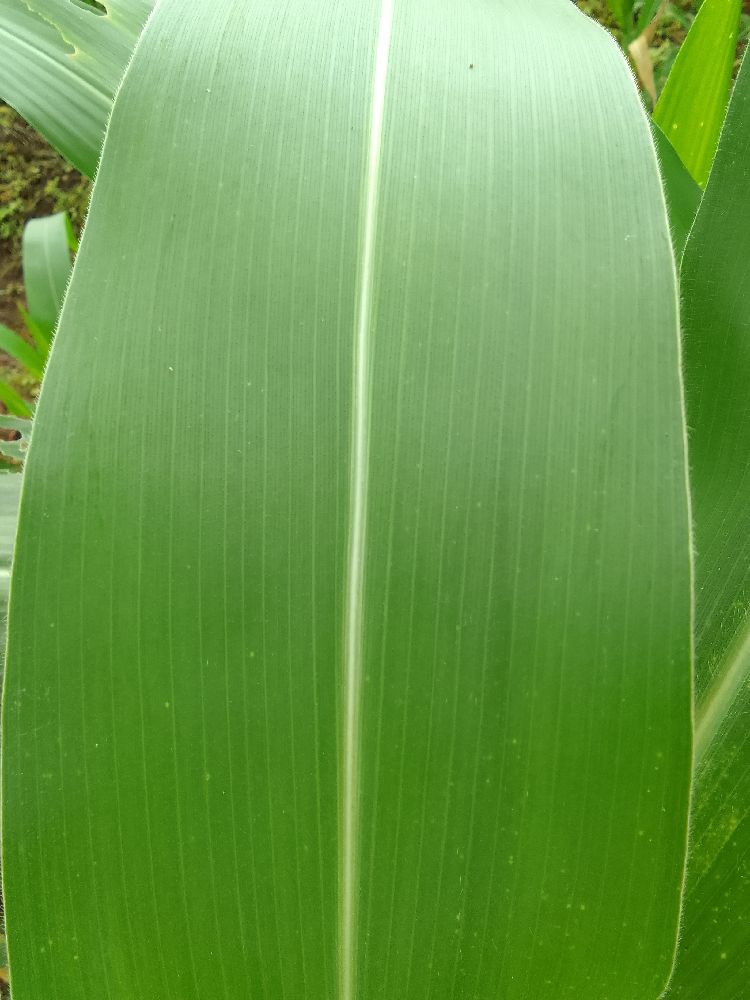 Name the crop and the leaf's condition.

maize, healthy
